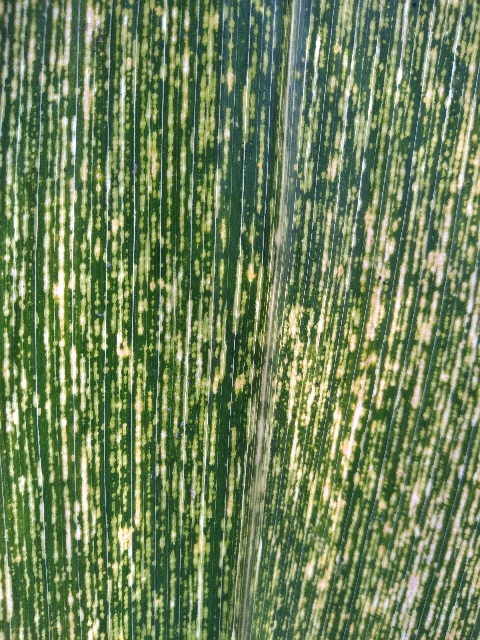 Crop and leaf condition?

maize, maize streak virus
